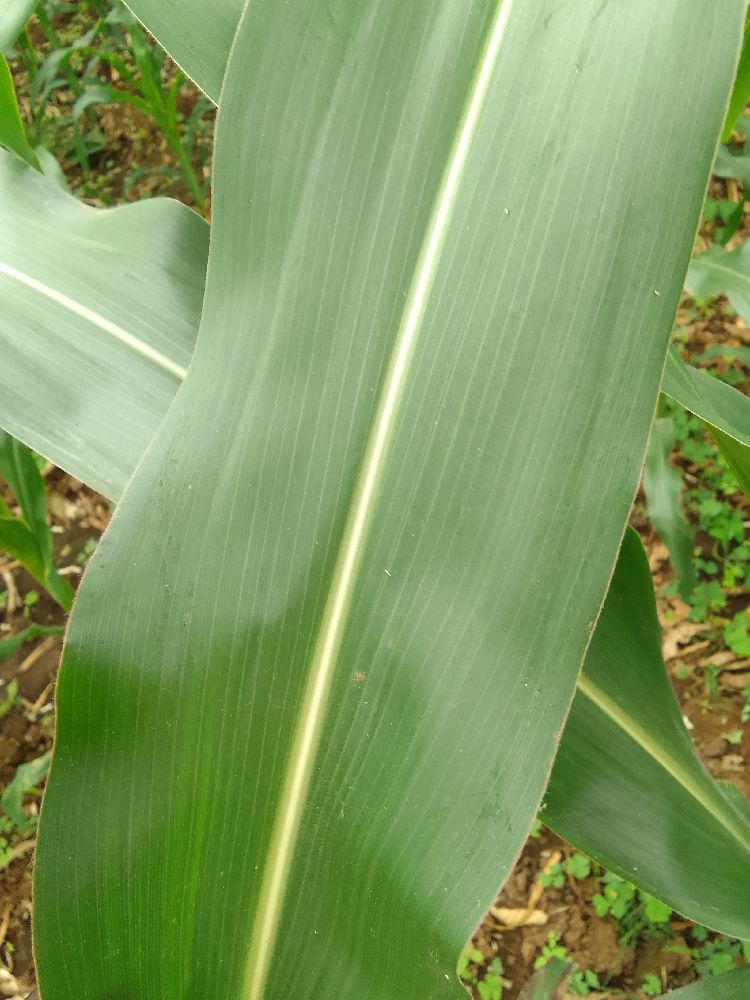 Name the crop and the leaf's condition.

maize, healthy
